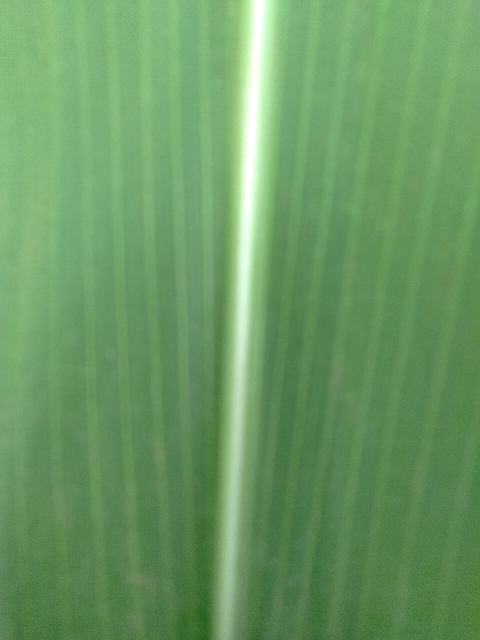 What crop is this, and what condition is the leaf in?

maize, healthy
